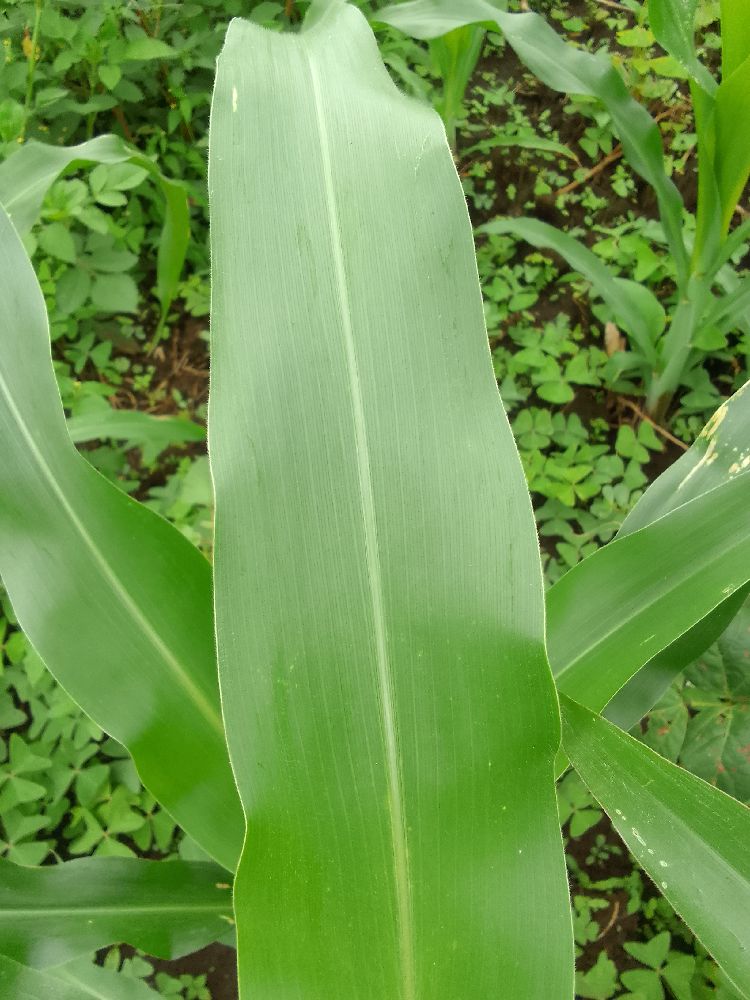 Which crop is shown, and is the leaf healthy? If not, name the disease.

maize, healthy
